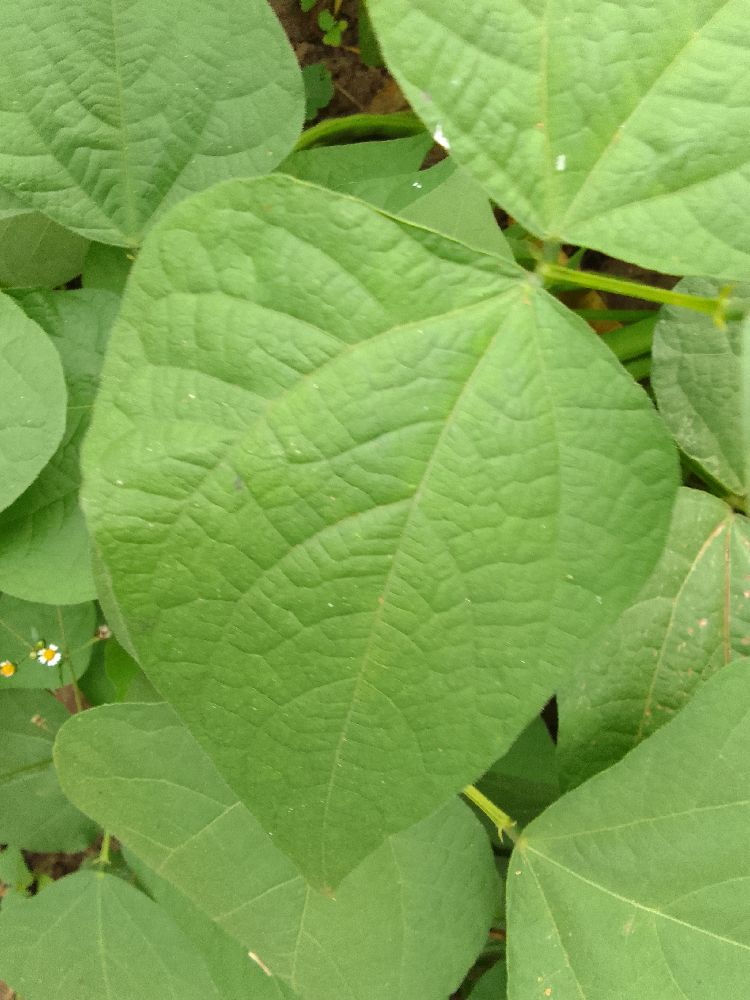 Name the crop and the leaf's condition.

common bean, healthy
